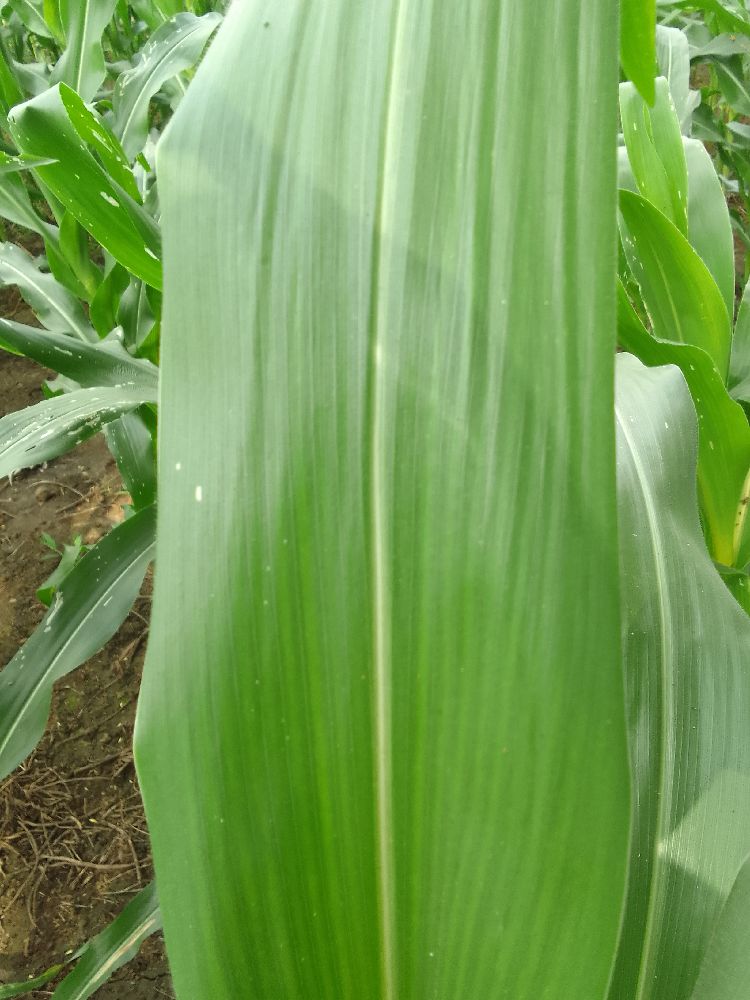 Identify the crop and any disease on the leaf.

maize, healthy
